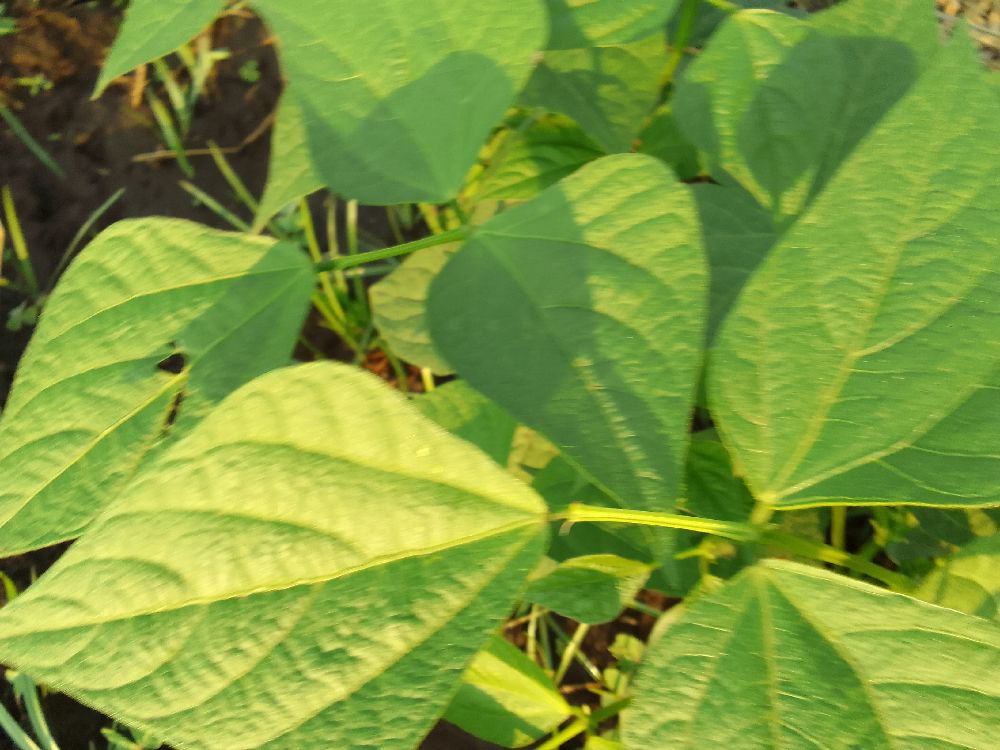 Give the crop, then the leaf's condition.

common bean, healthy
